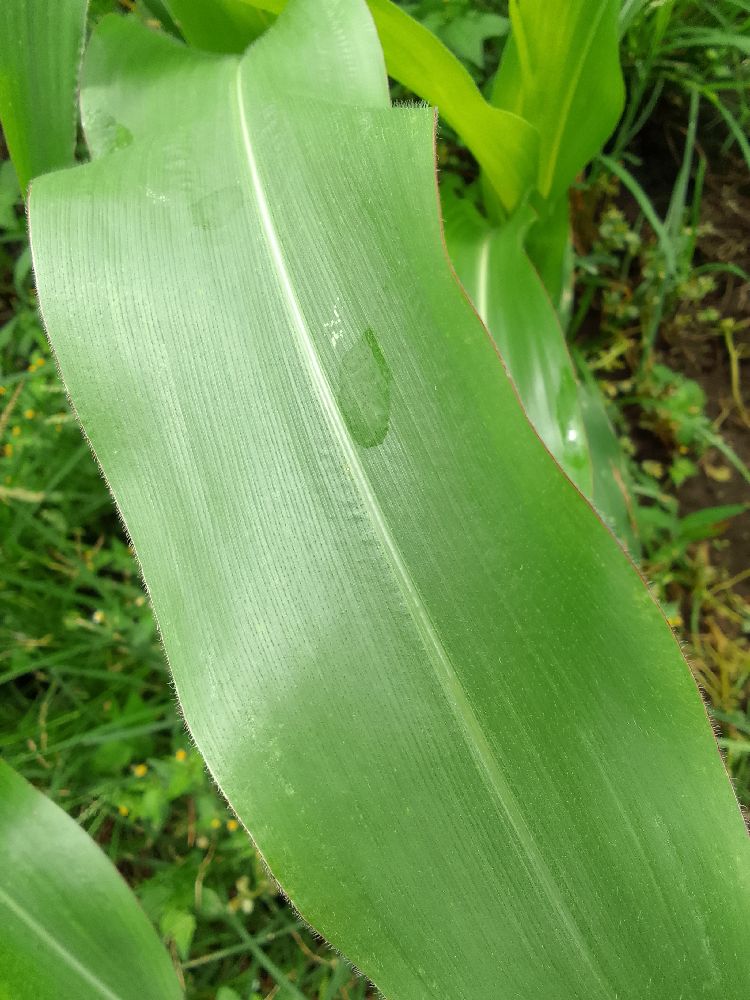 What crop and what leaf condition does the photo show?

maize, healthy
